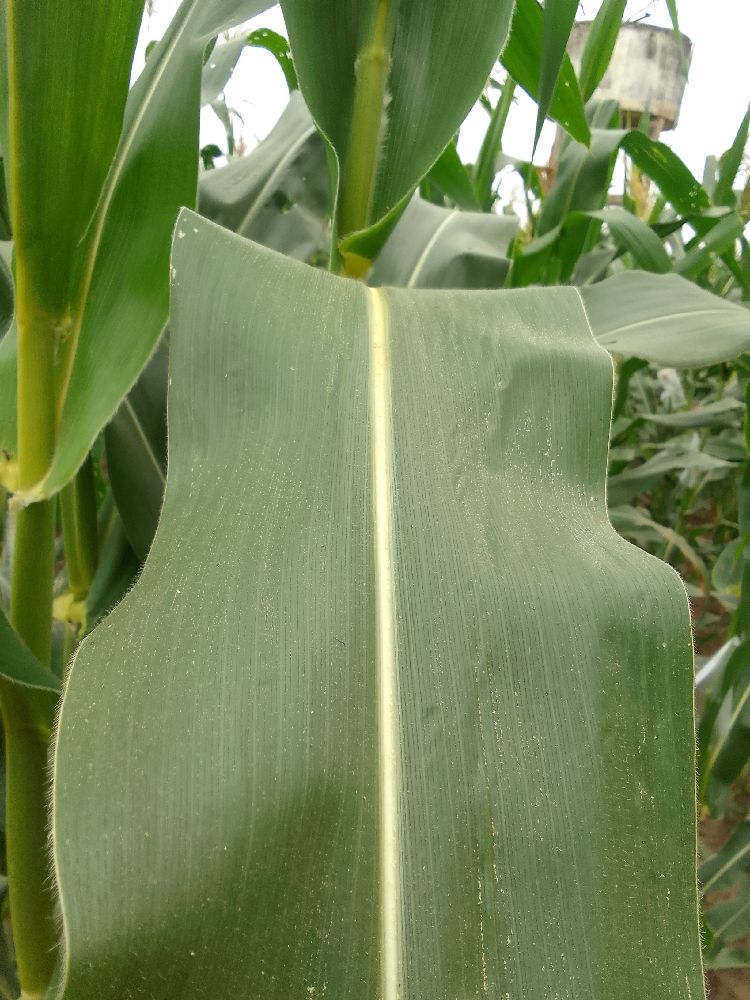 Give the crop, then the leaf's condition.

maize, healthy
